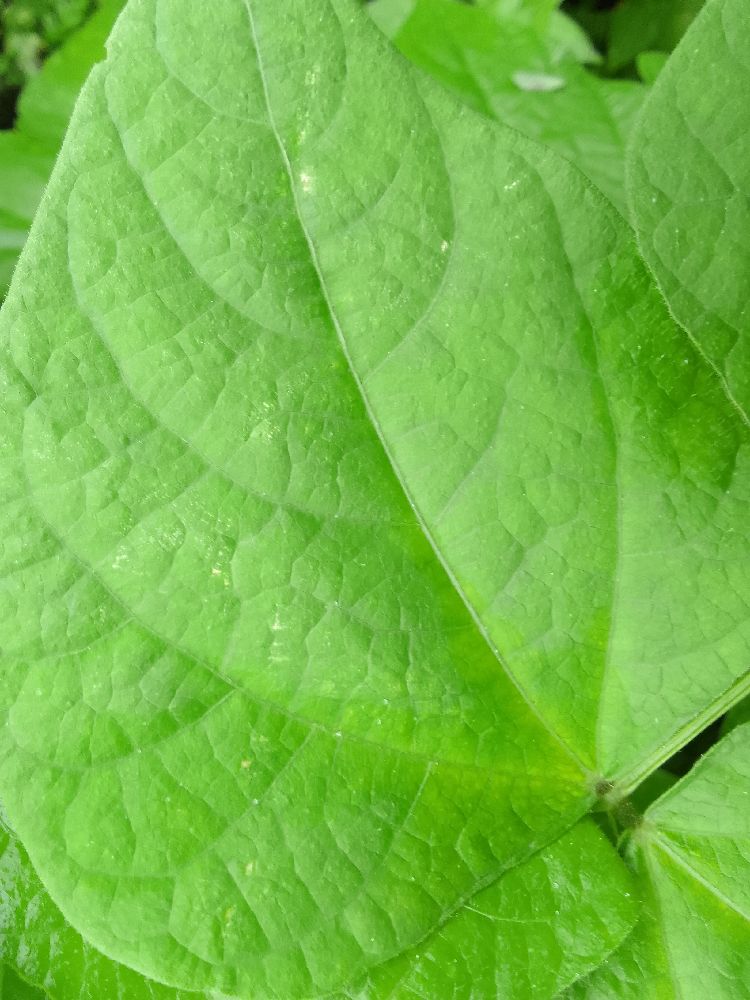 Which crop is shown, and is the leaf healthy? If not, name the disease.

common bean, healthy
